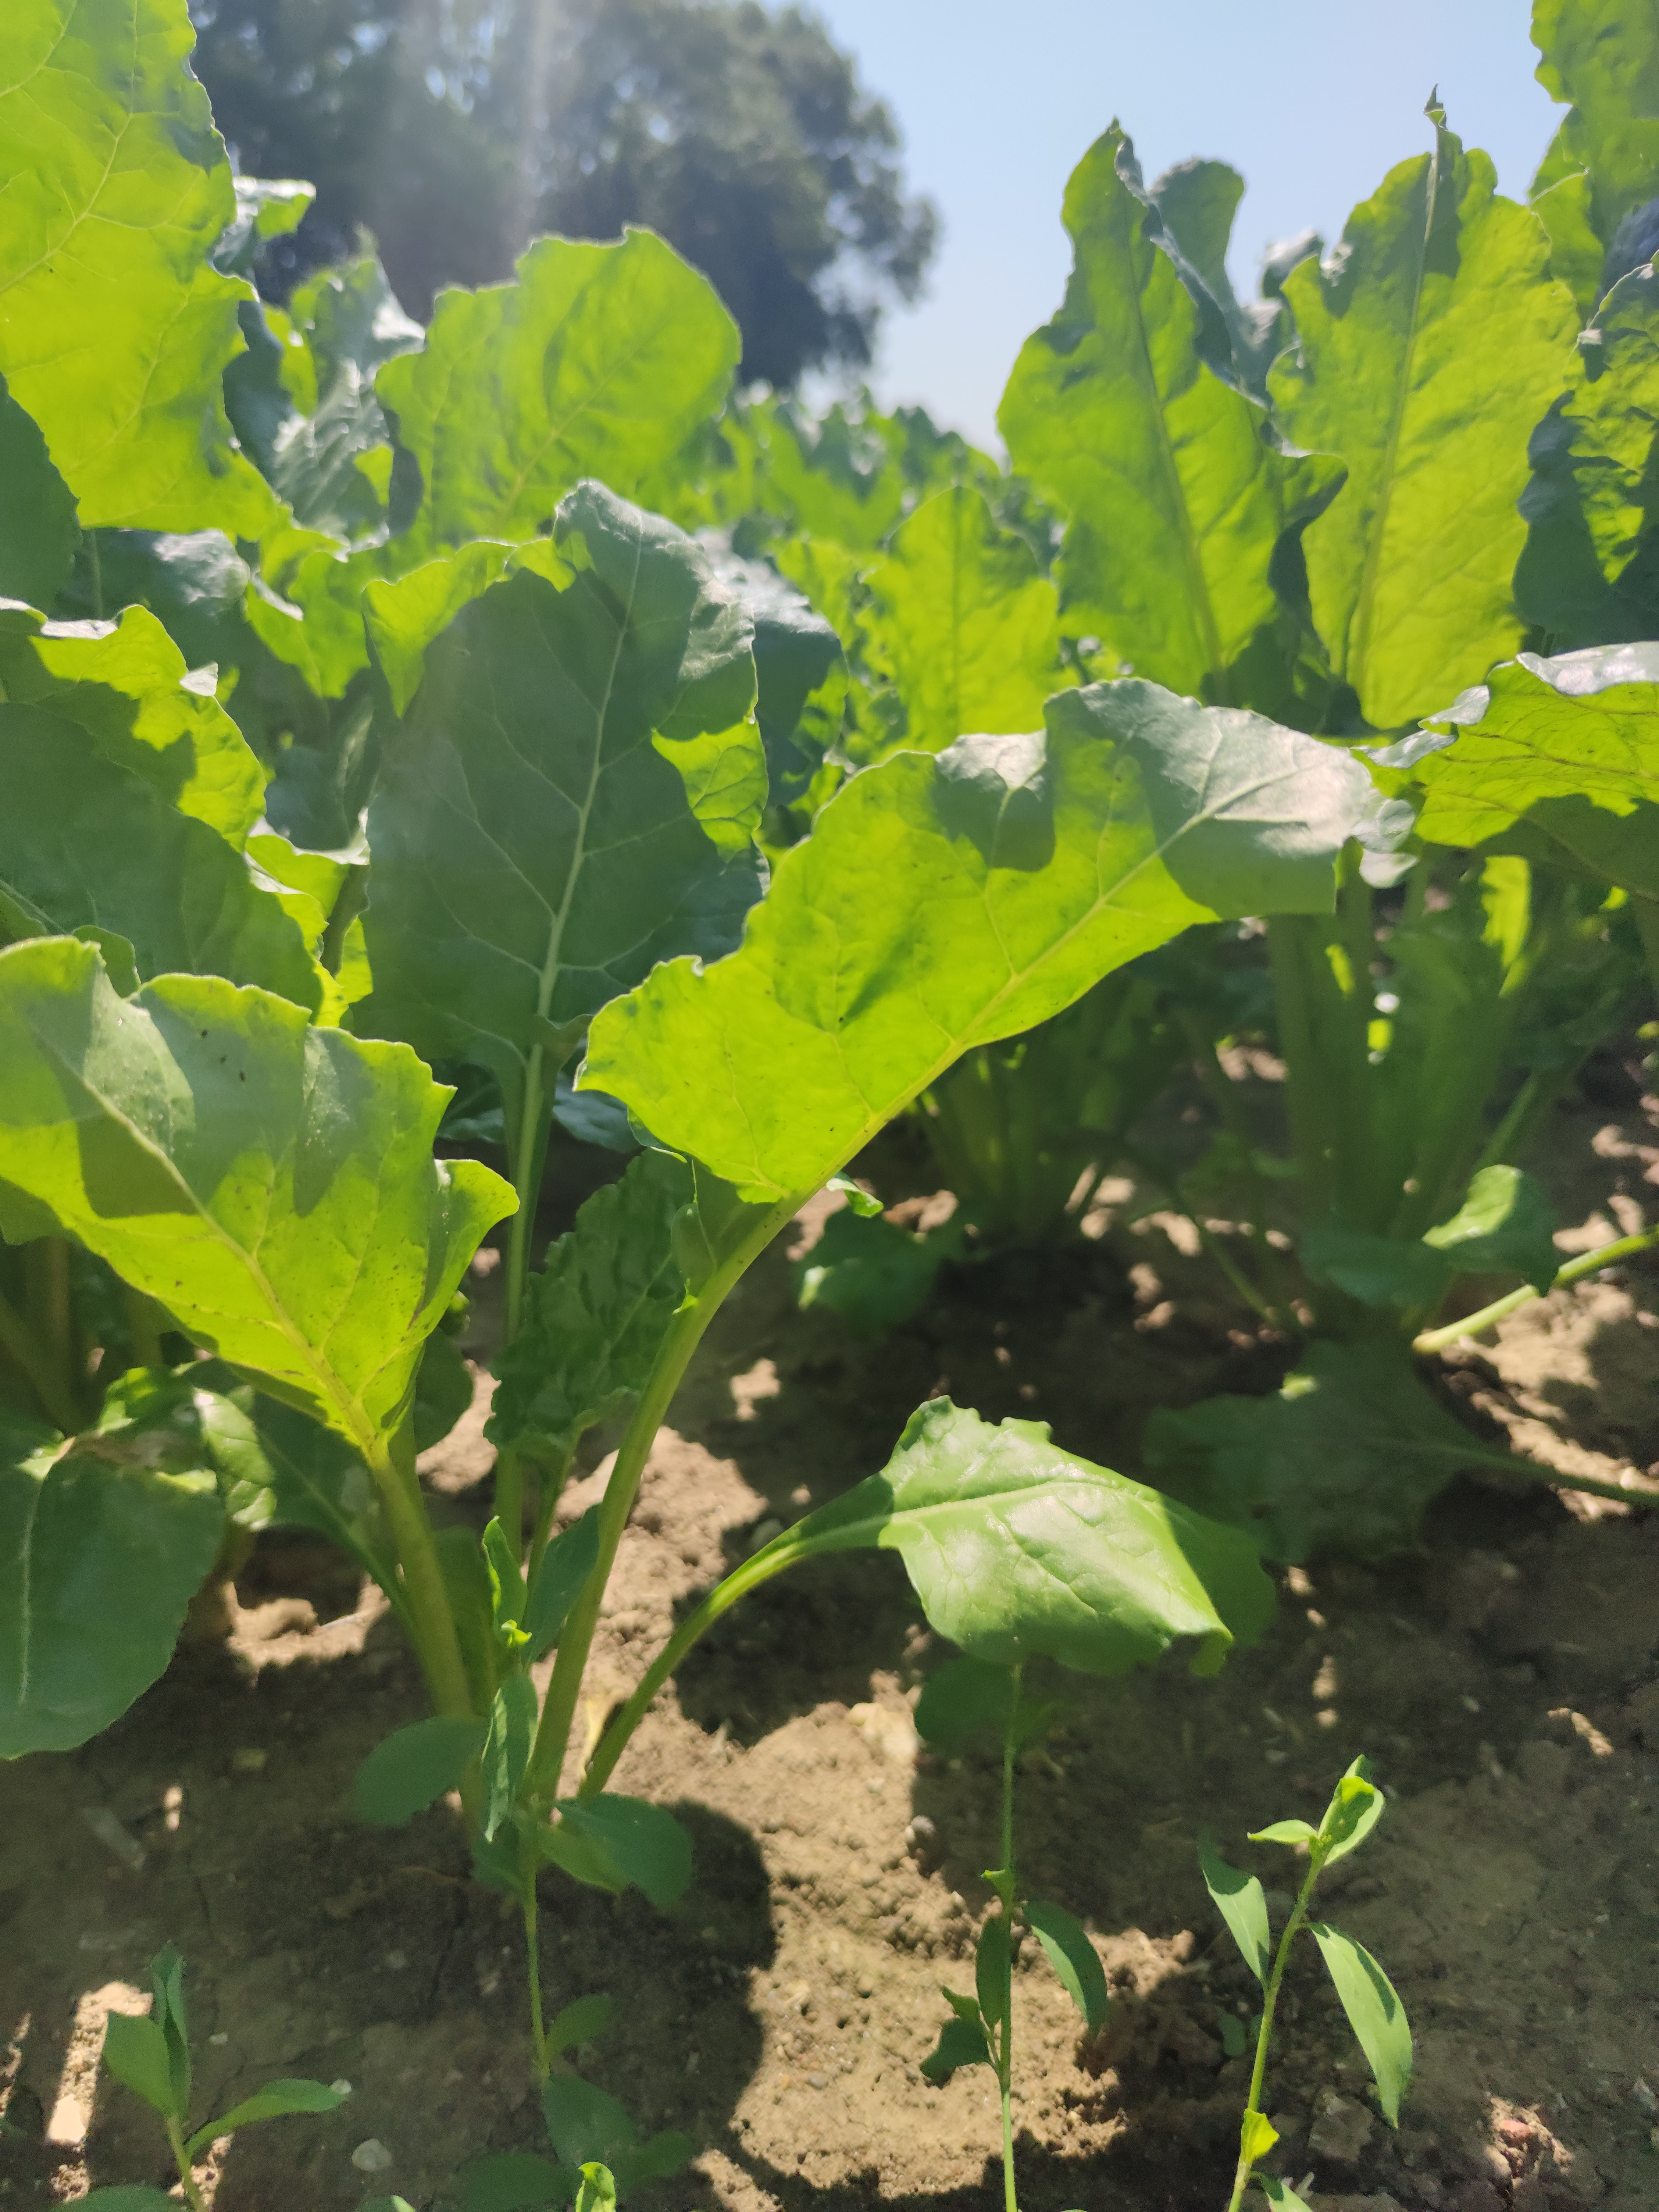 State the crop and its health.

beet, unaffected
